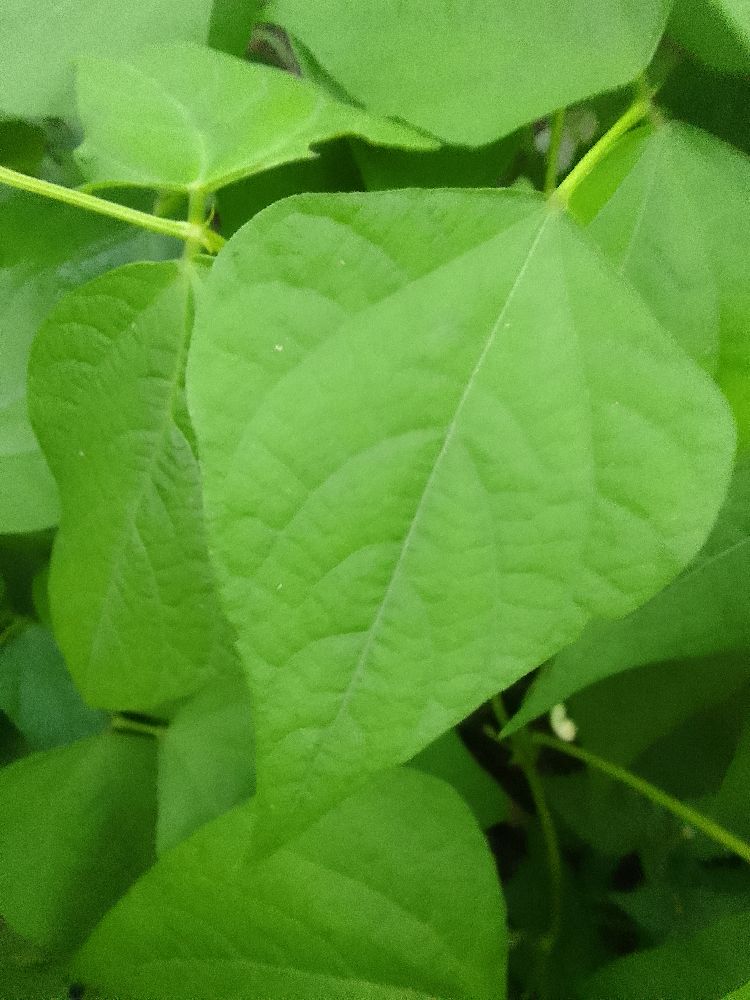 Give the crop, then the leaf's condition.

common bean, healthy
